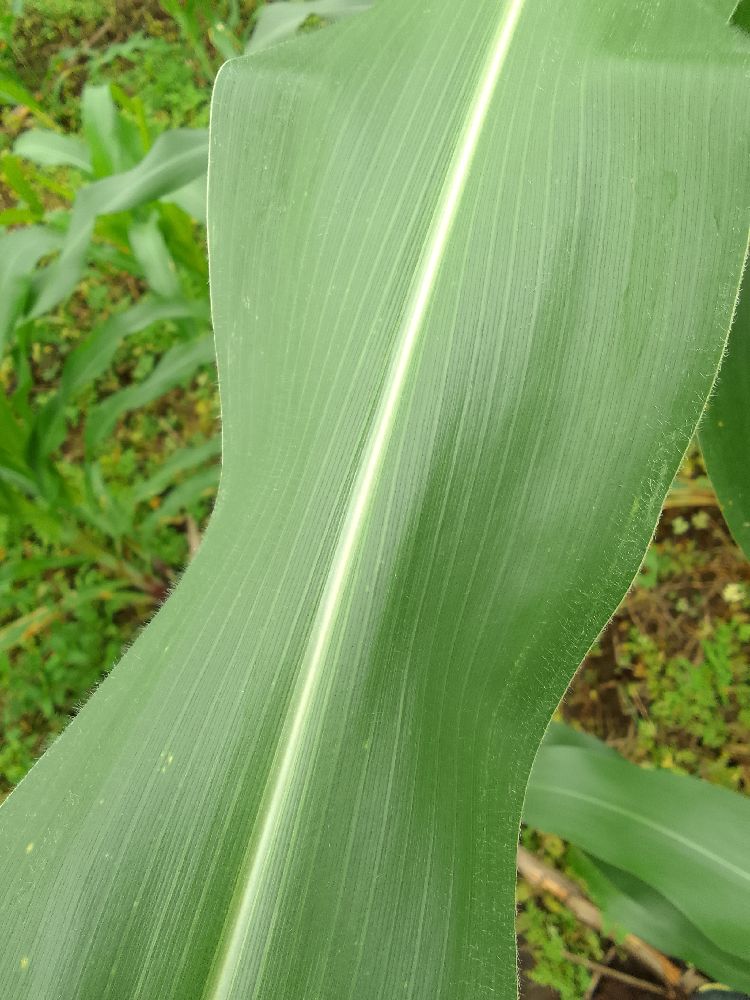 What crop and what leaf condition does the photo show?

maize, healthy
